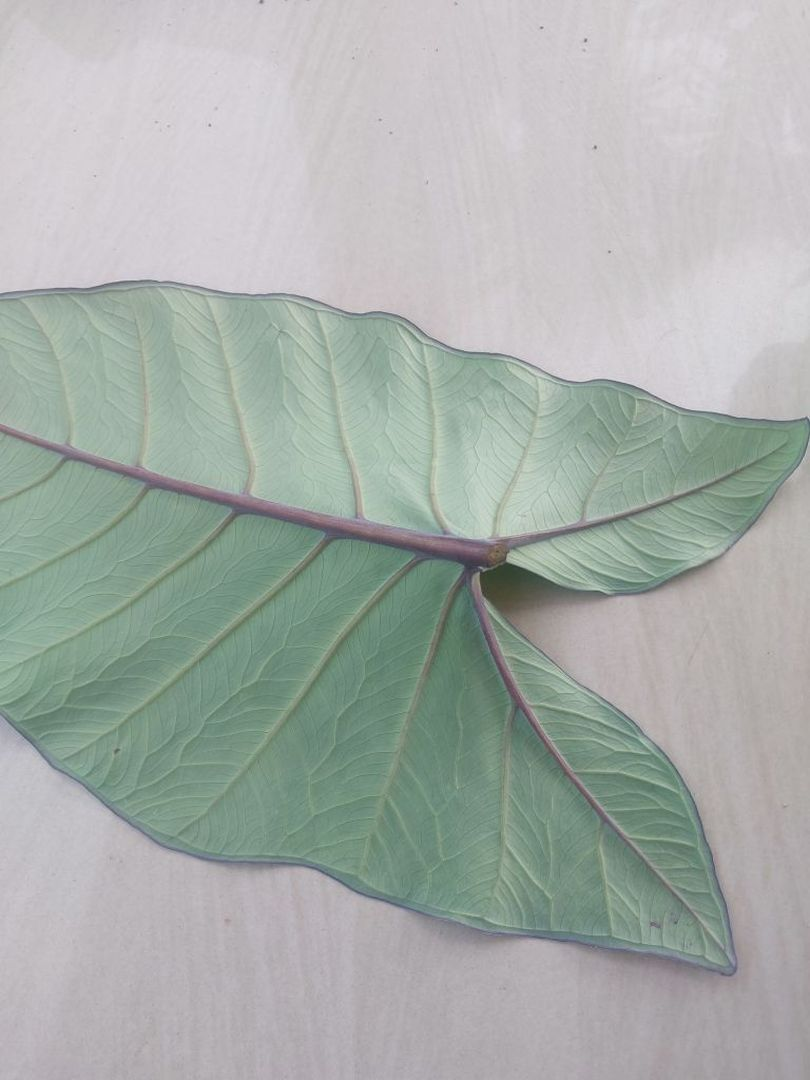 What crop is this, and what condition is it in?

taro, healthy
